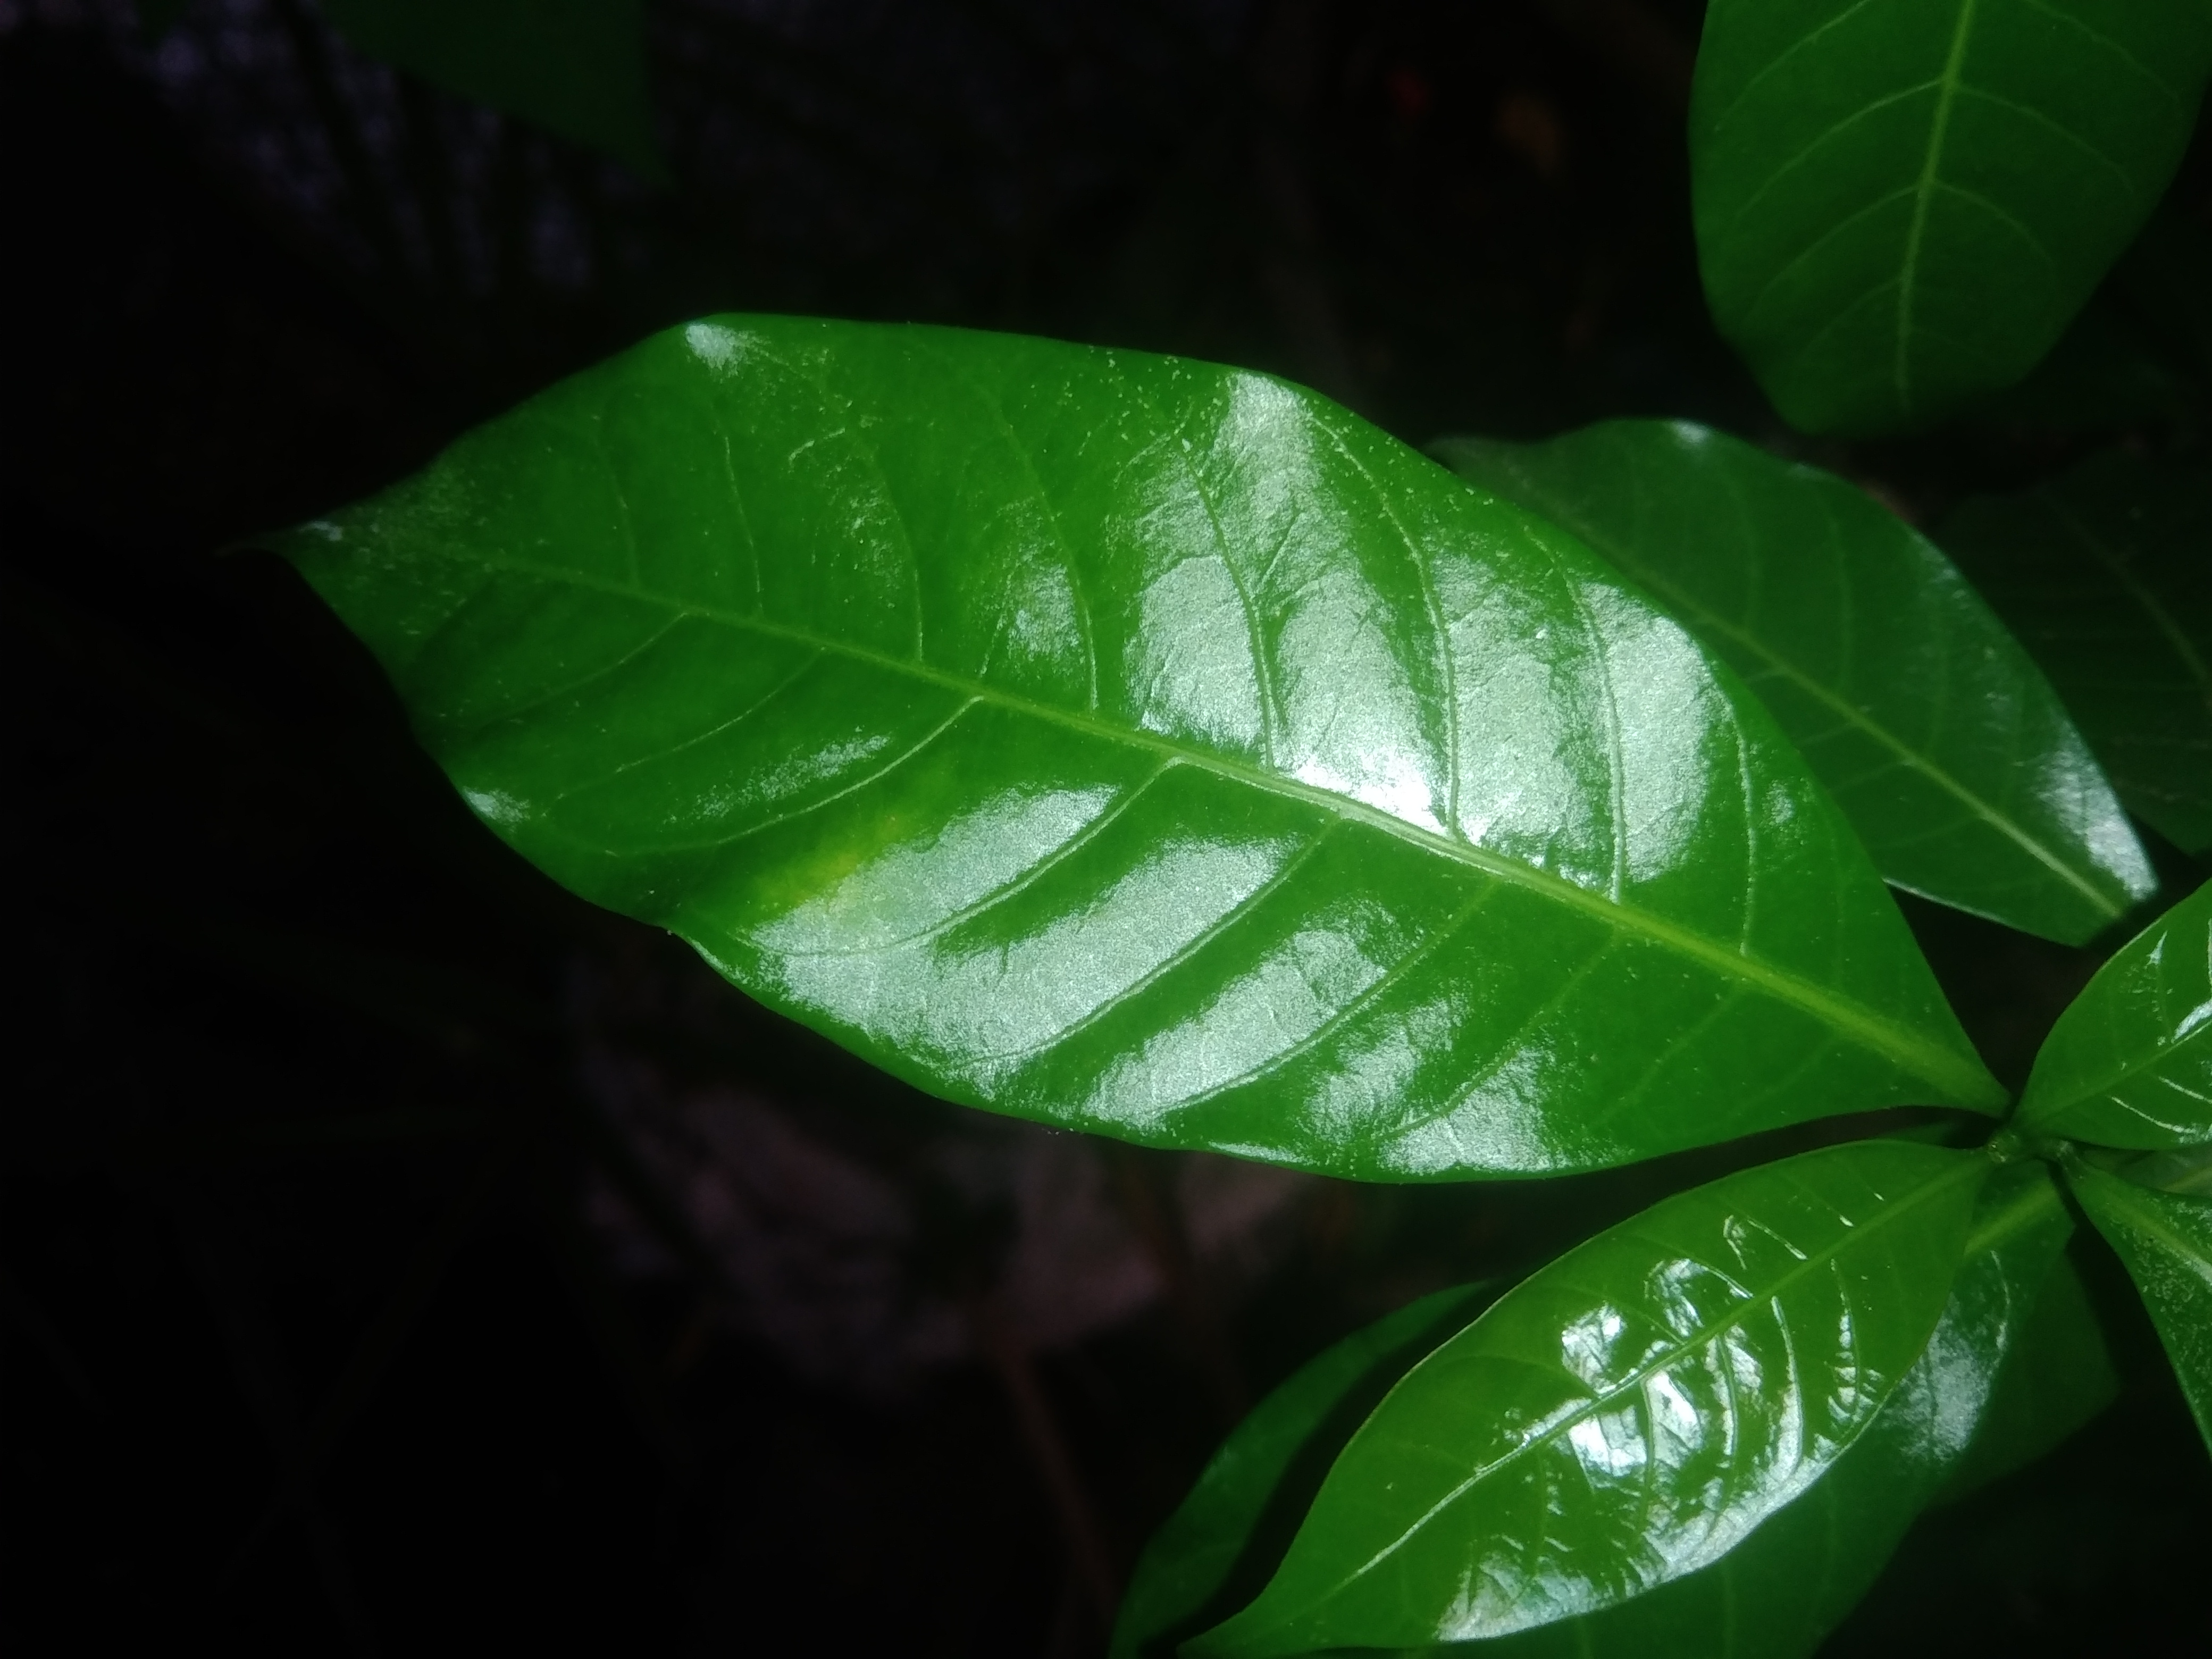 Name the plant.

togor
